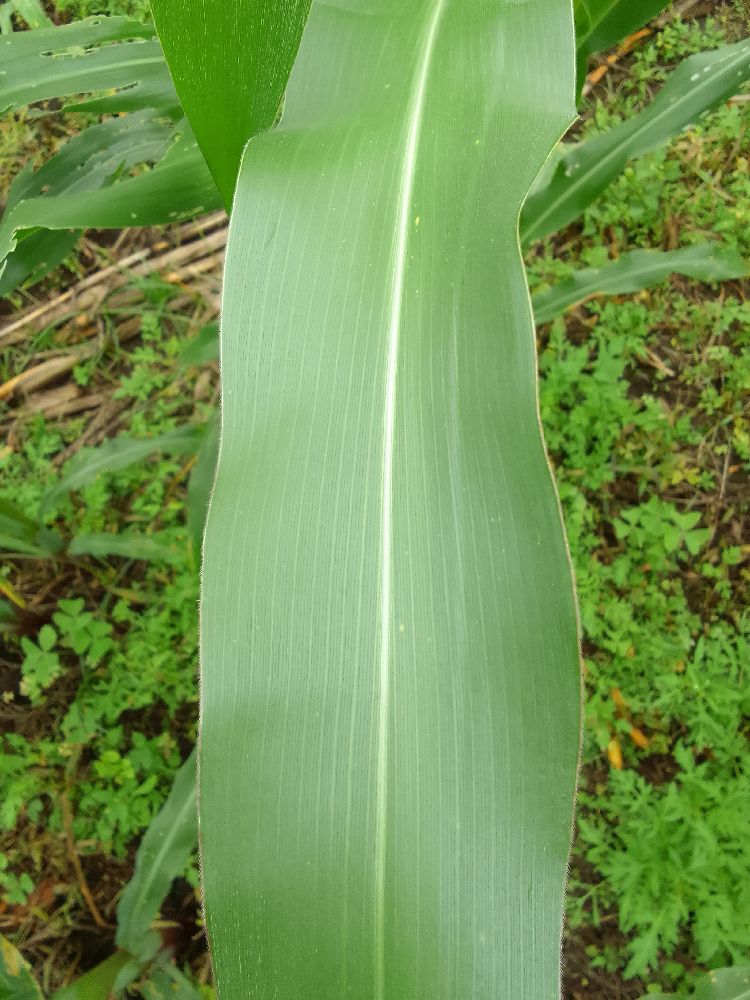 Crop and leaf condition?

maize, healthy
